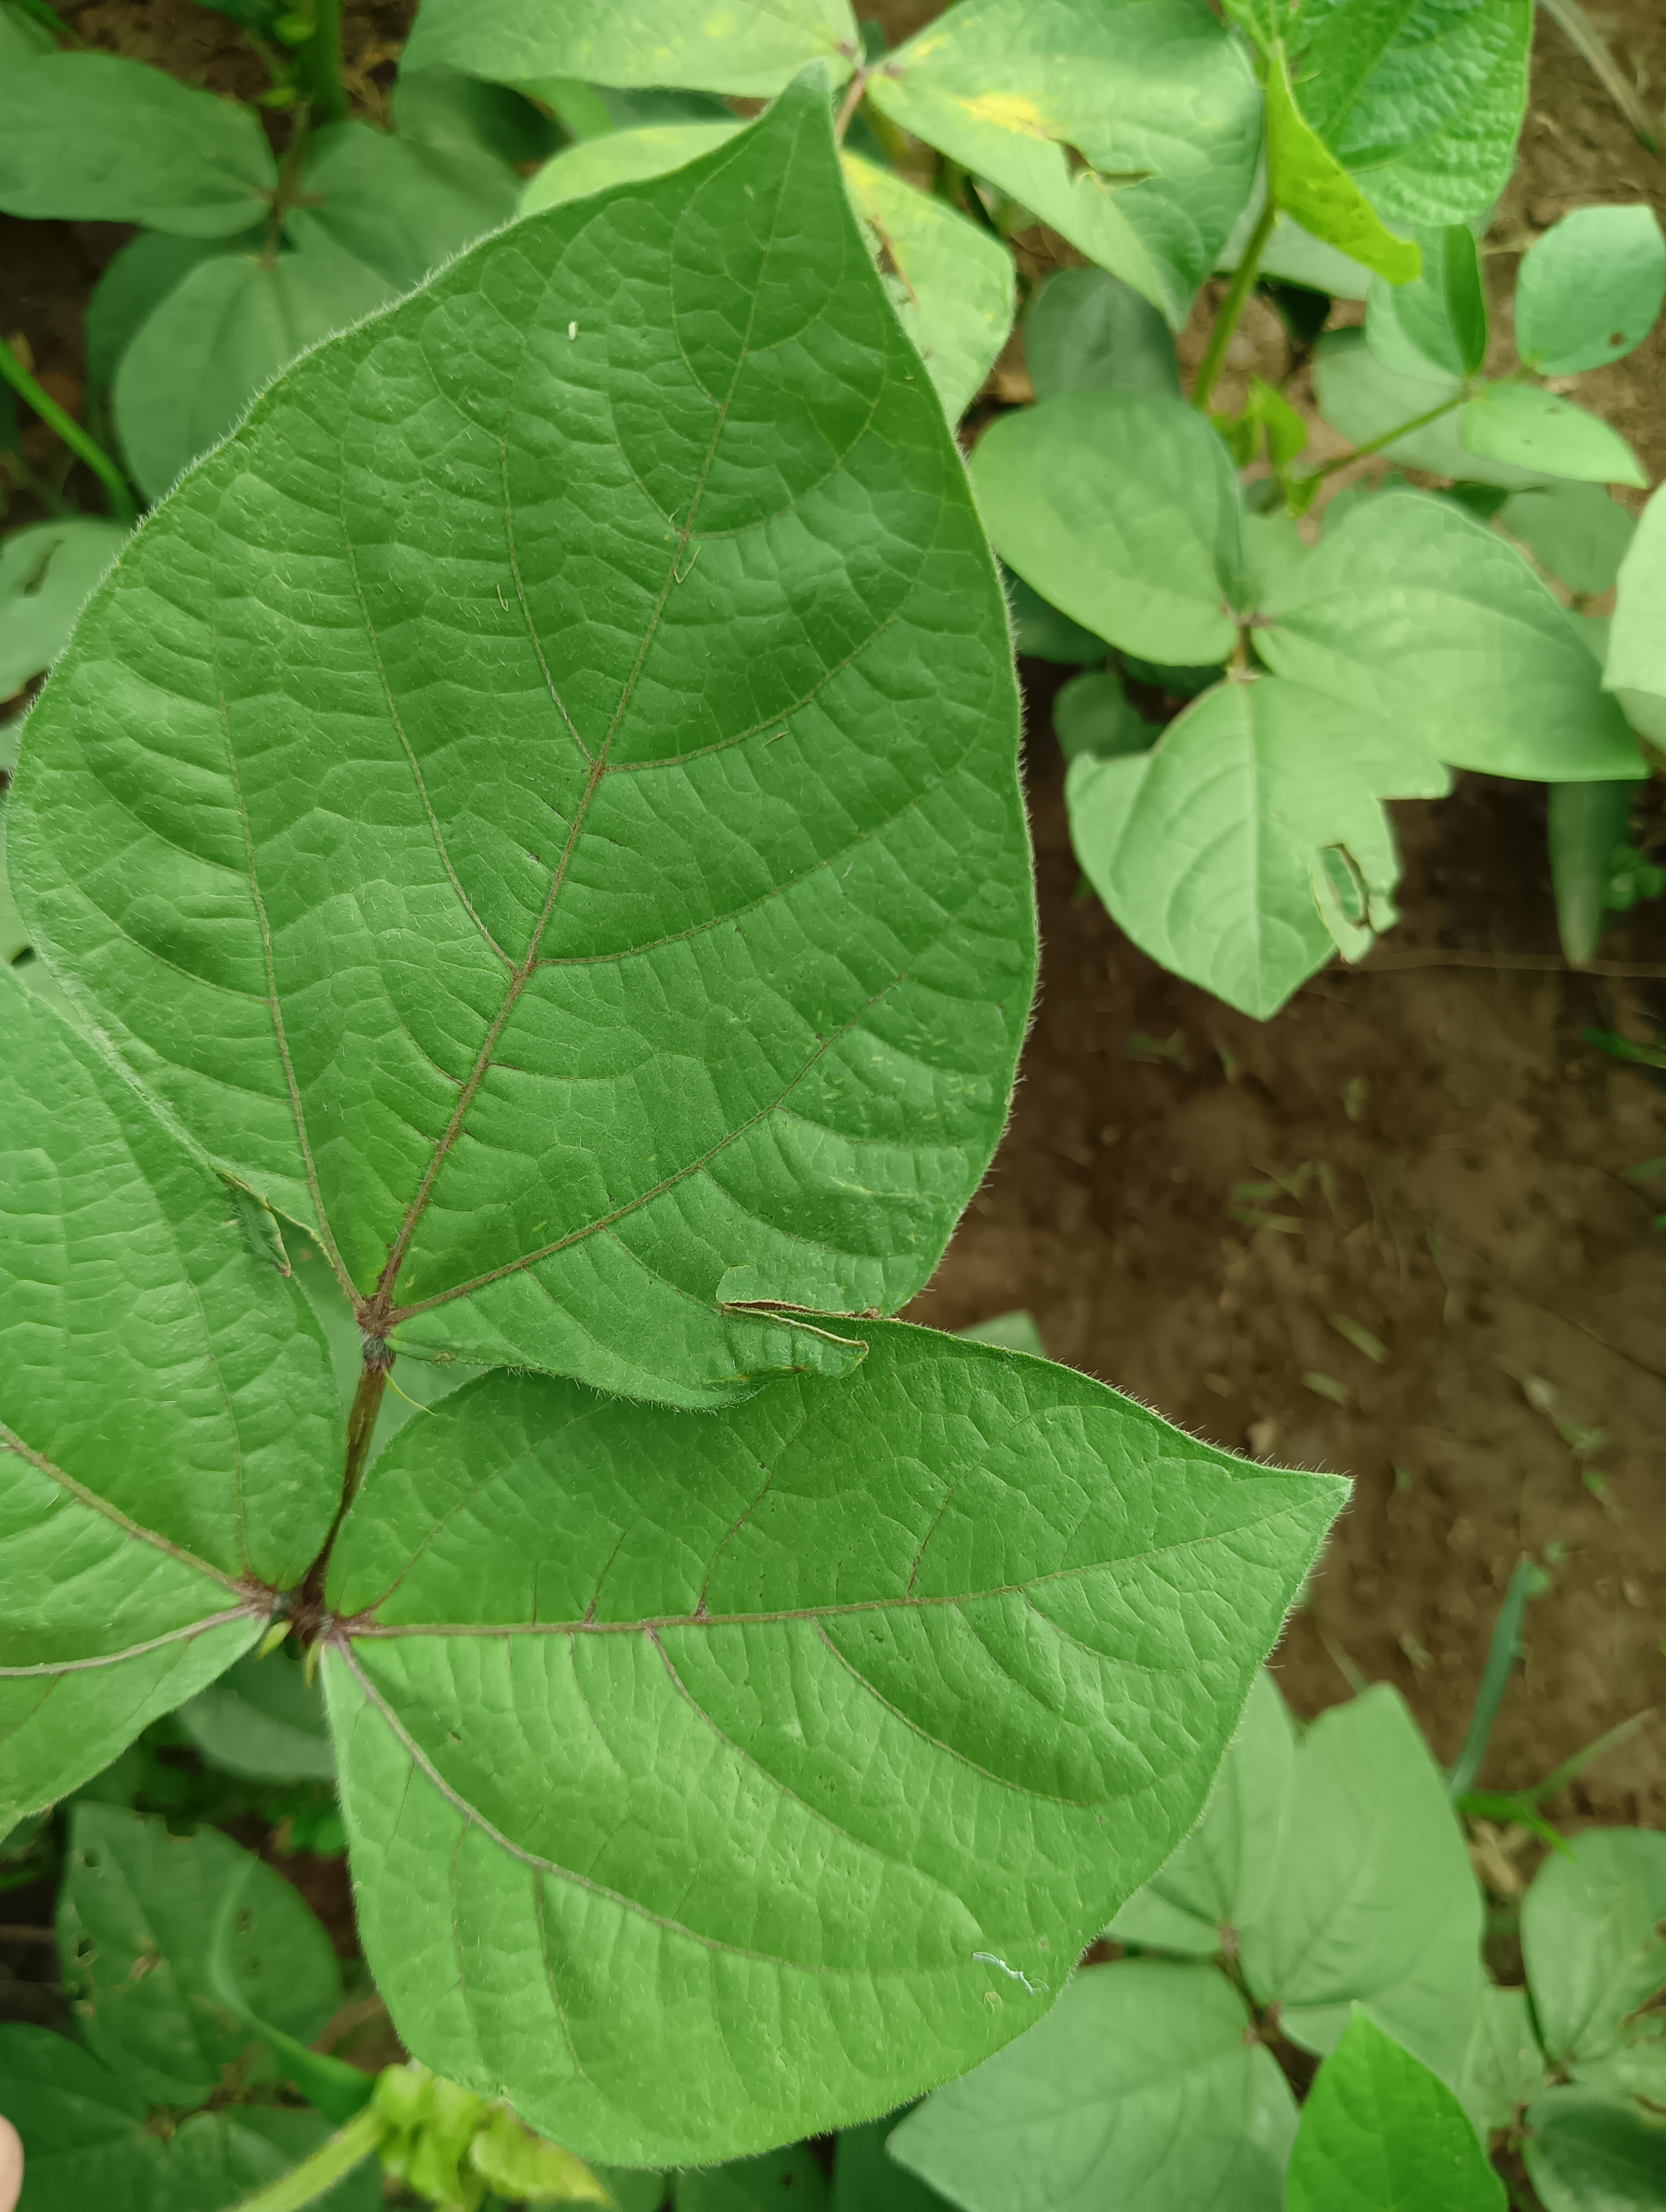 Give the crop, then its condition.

mungbean, healthy
